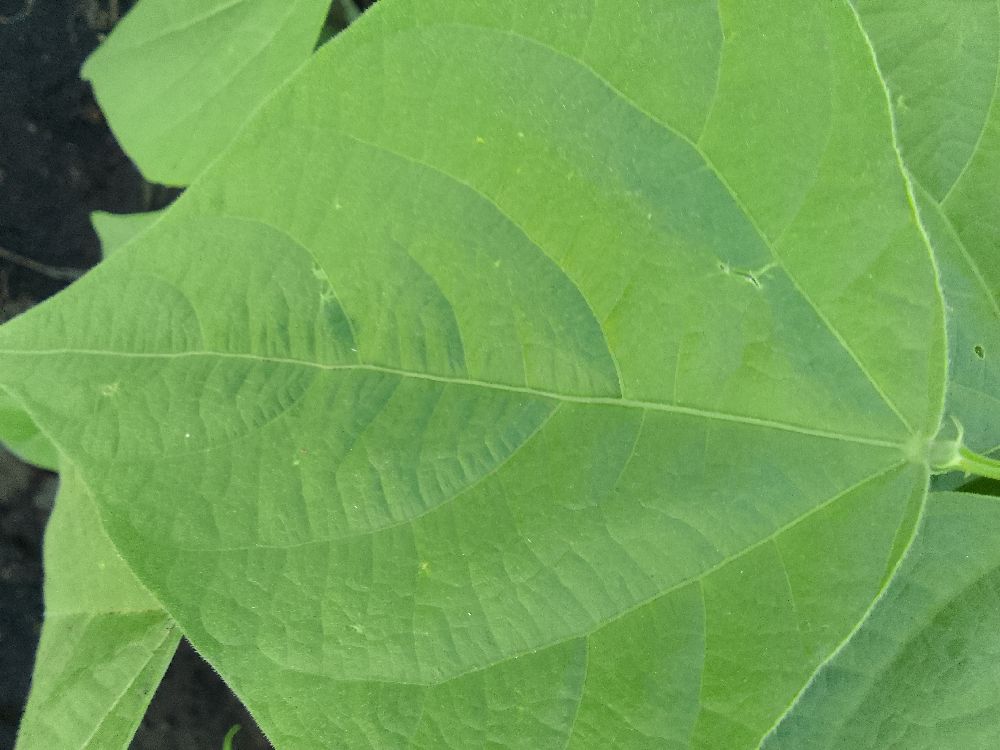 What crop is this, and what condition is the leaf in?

common bean, healthy
